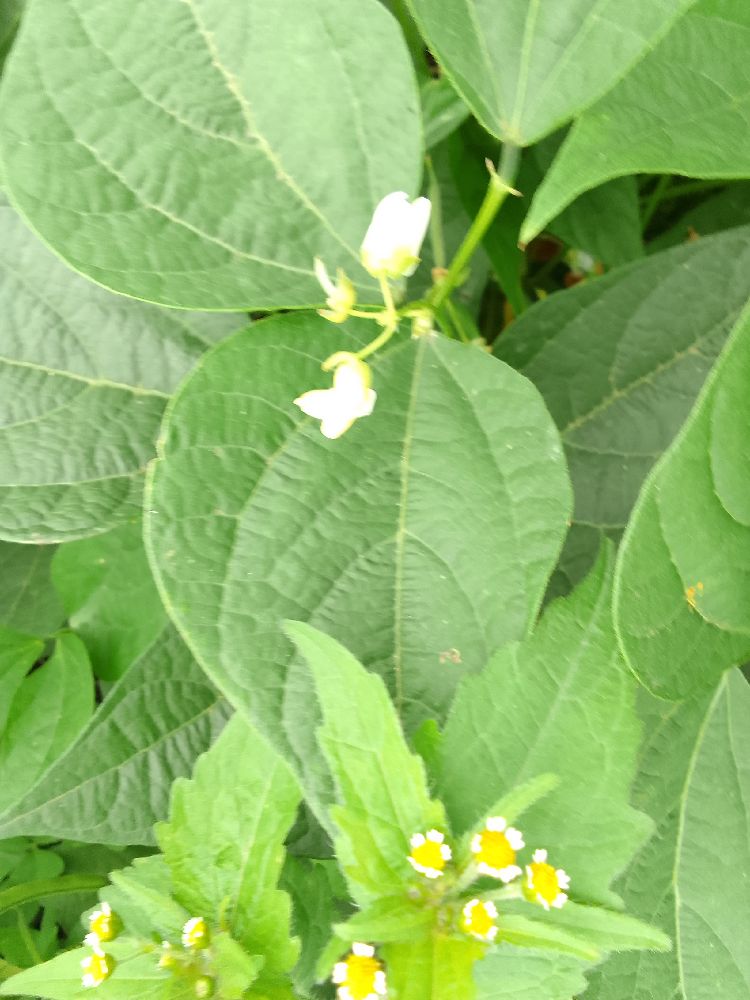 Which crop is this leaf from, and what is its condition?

common bean, healthy
